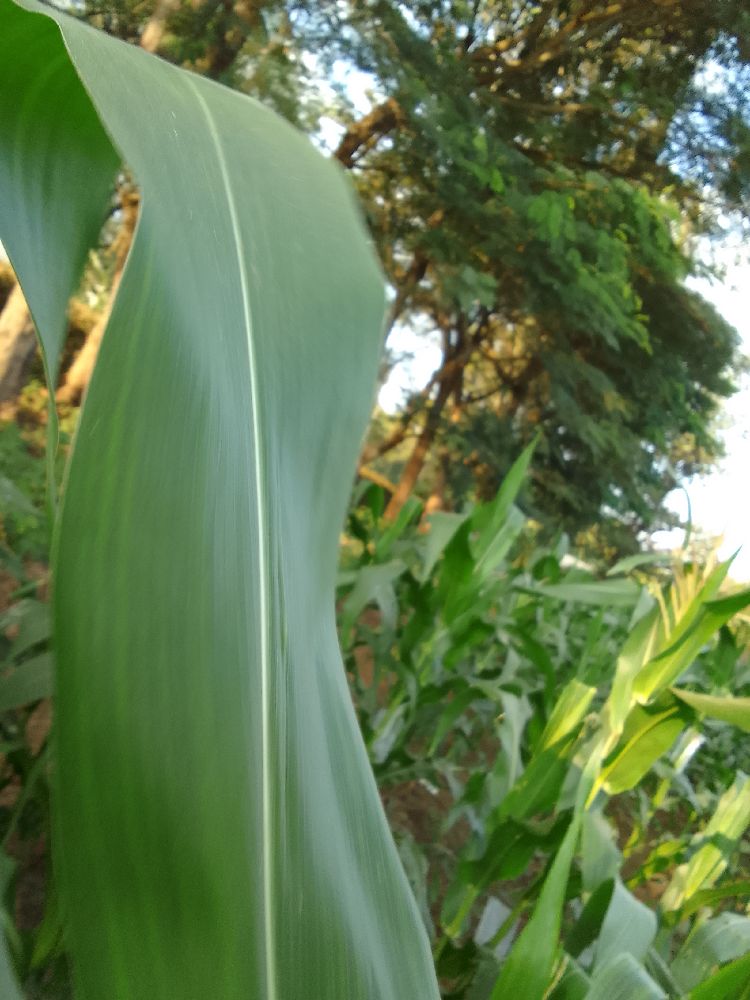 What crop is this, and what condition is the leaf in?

maize, healthy
